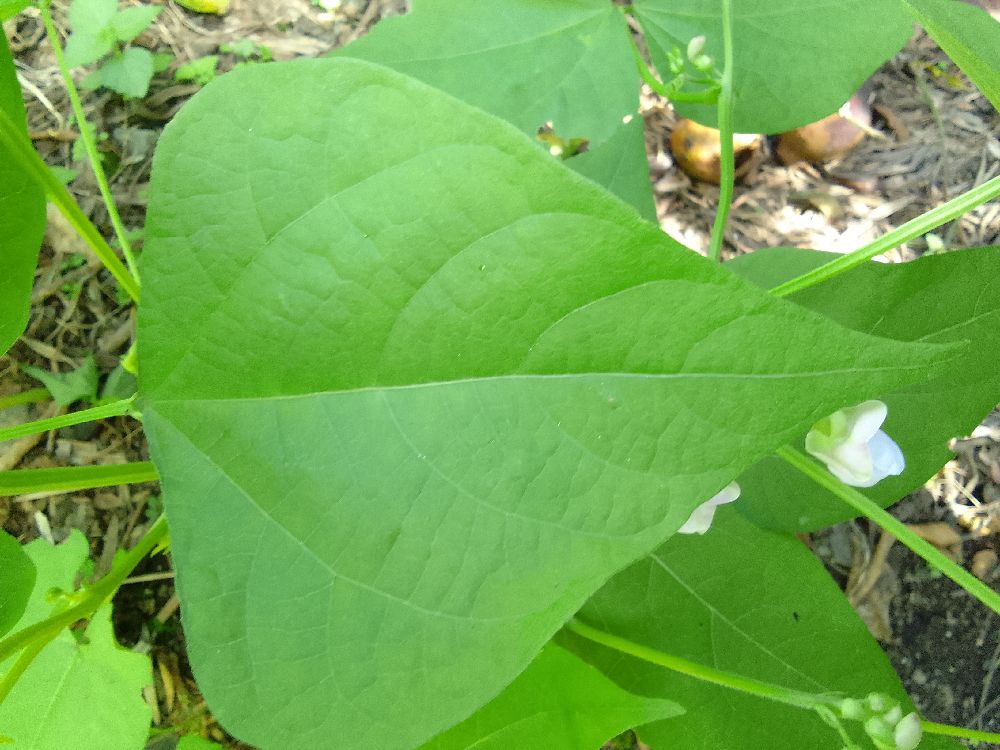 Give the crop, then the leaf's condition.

common bean, healthy
